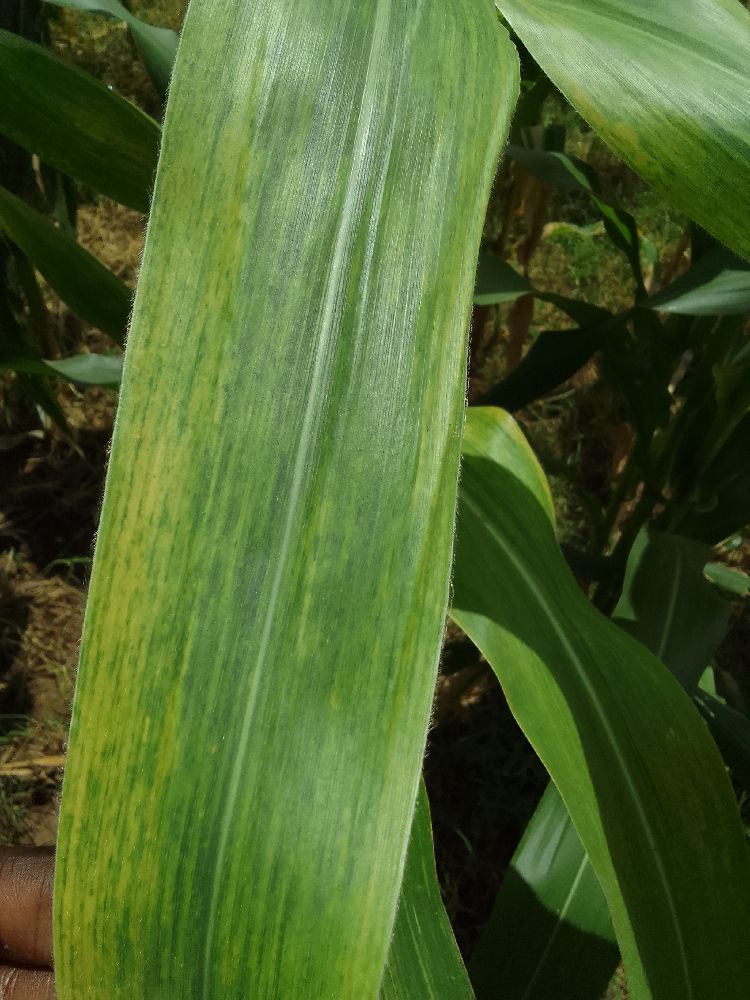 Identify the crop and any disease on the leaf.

maize, maize lethal necrosis
